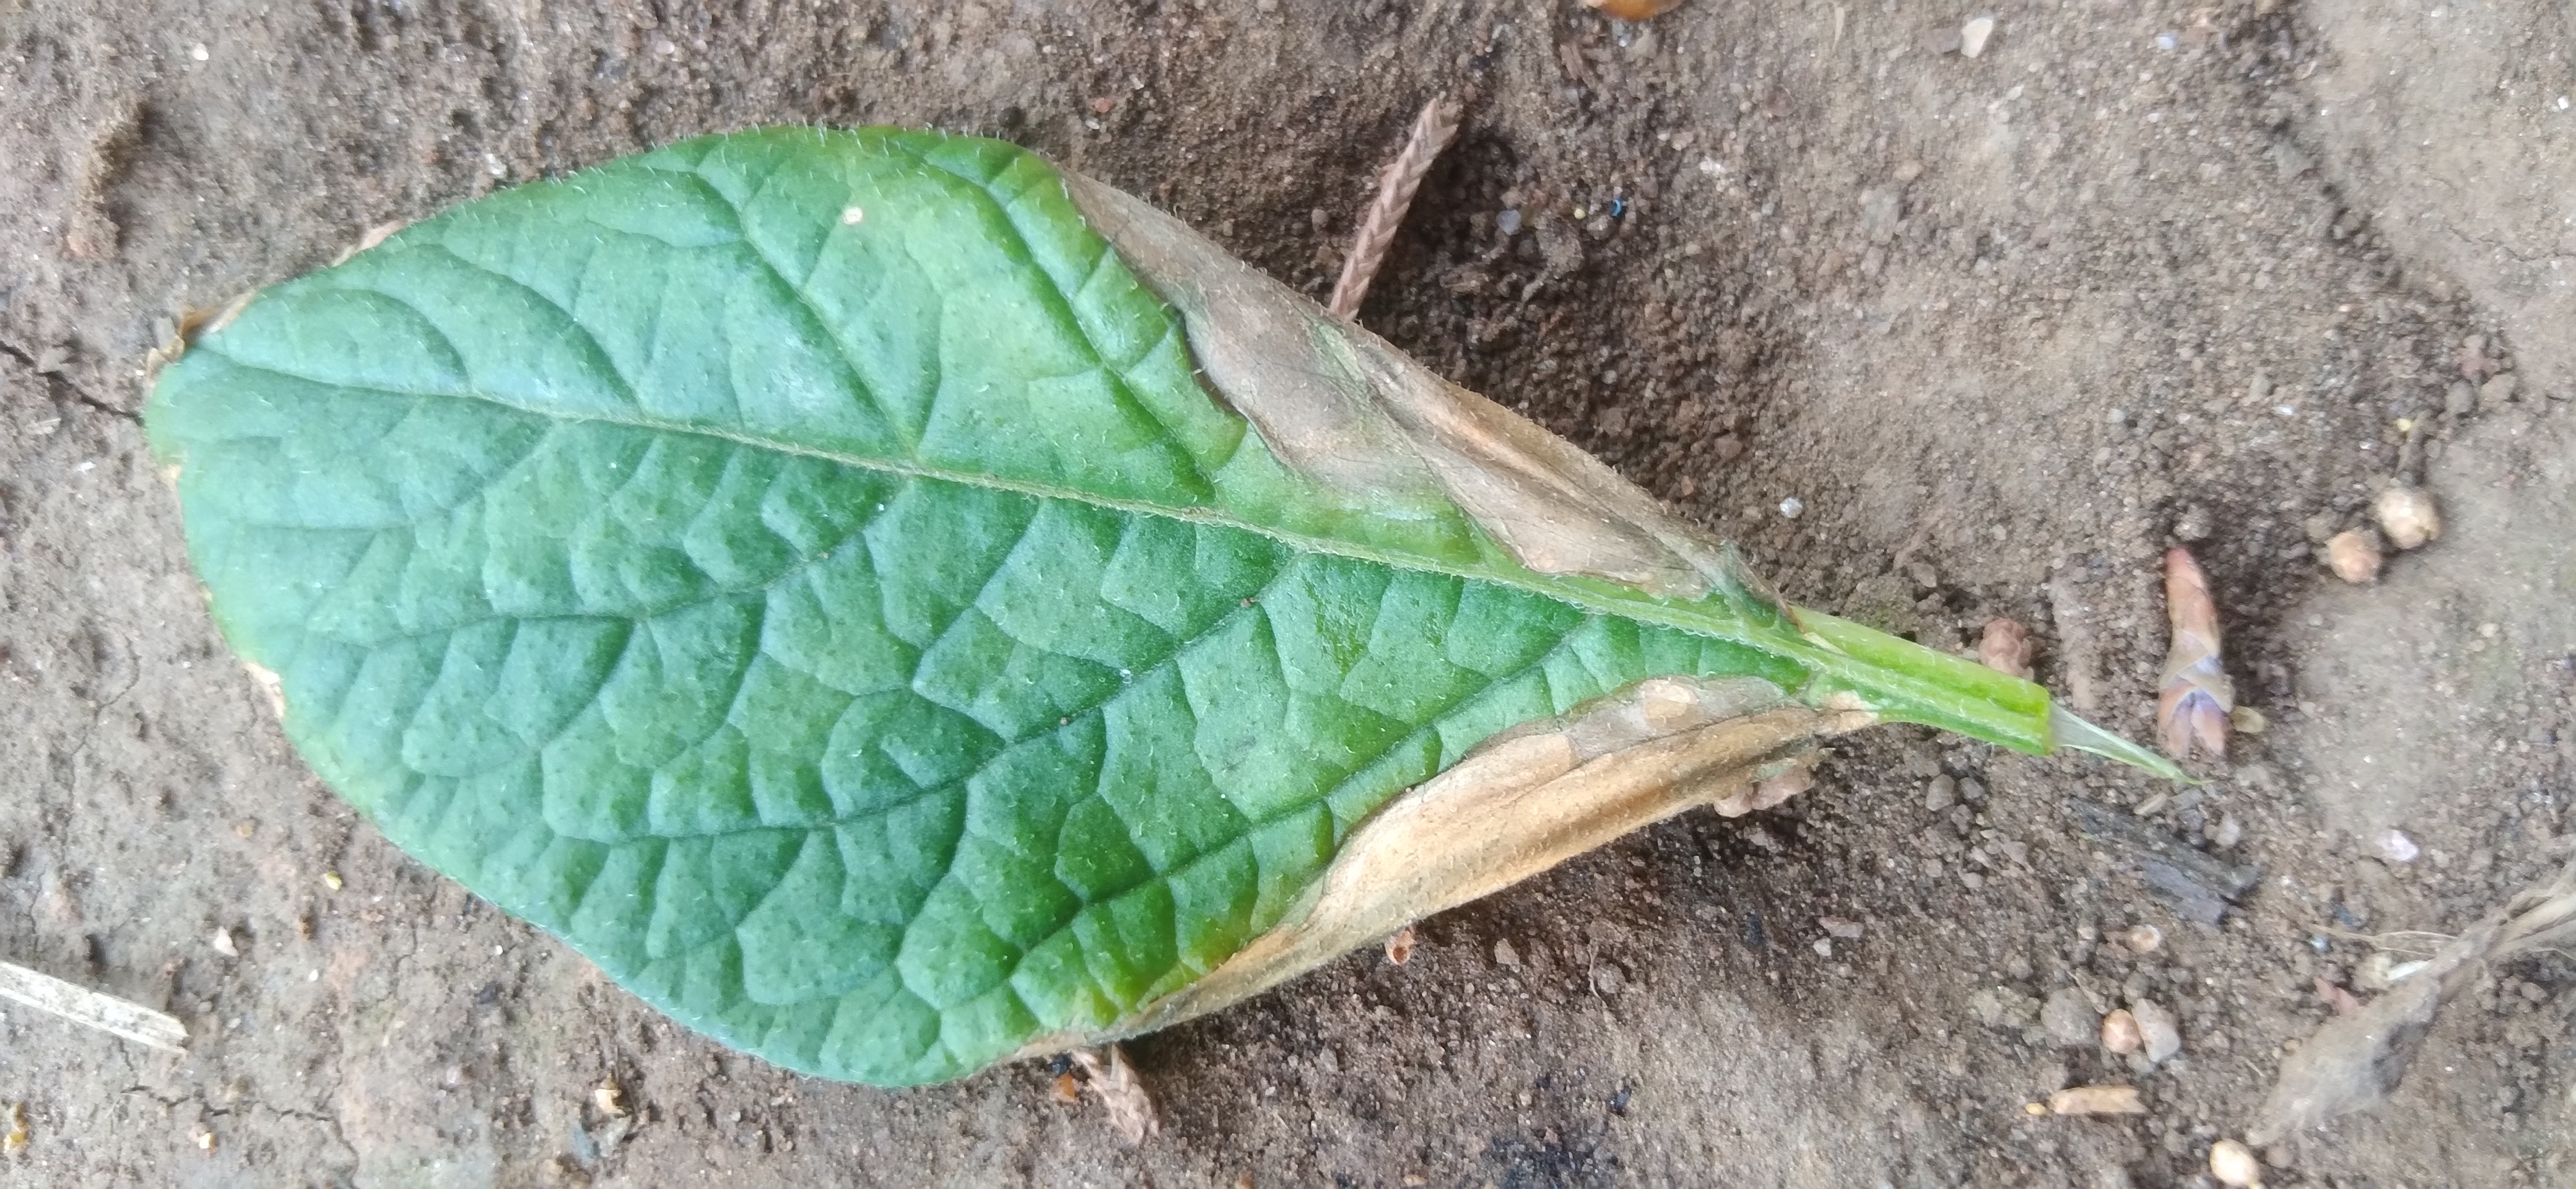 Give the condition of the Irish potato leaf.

early blight
